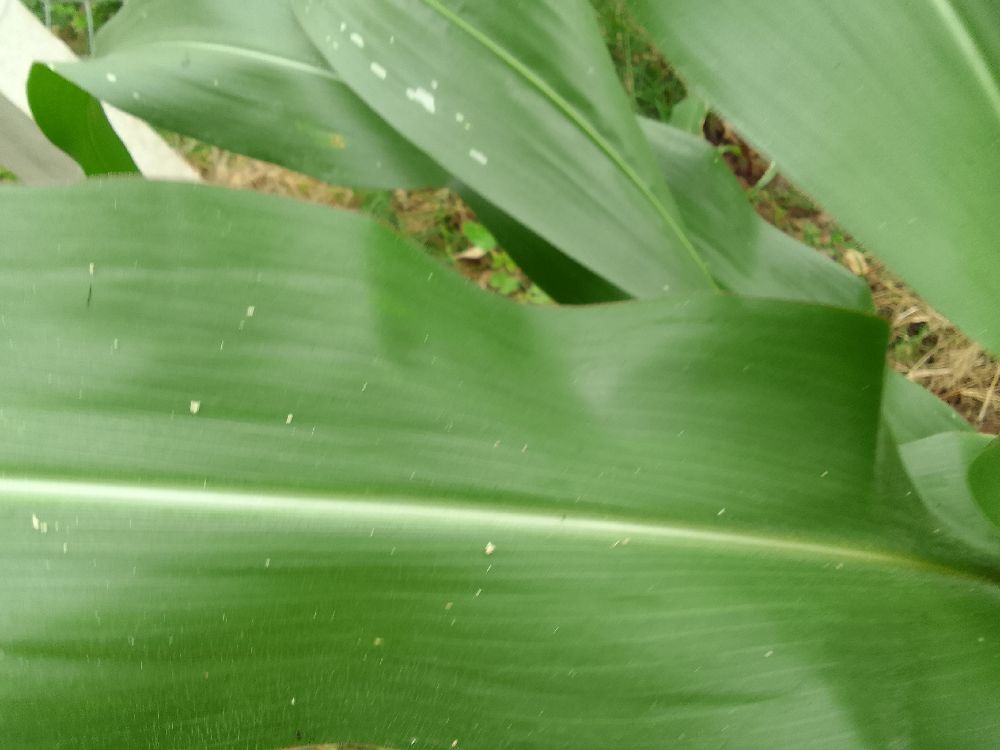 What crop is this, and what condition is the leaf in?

maize, healthy
